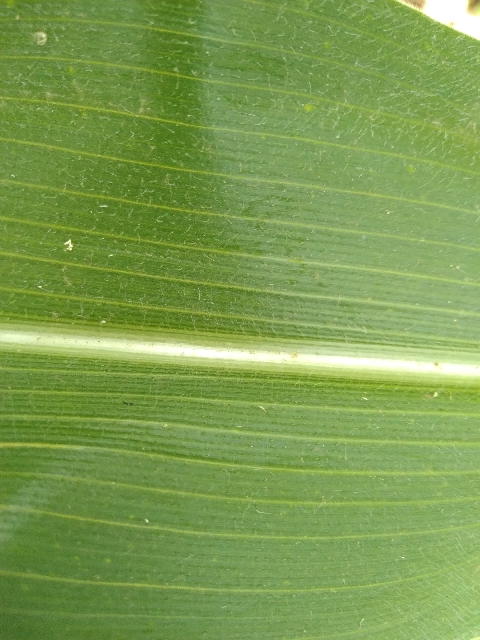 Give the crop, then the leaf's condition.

maize, healthy
